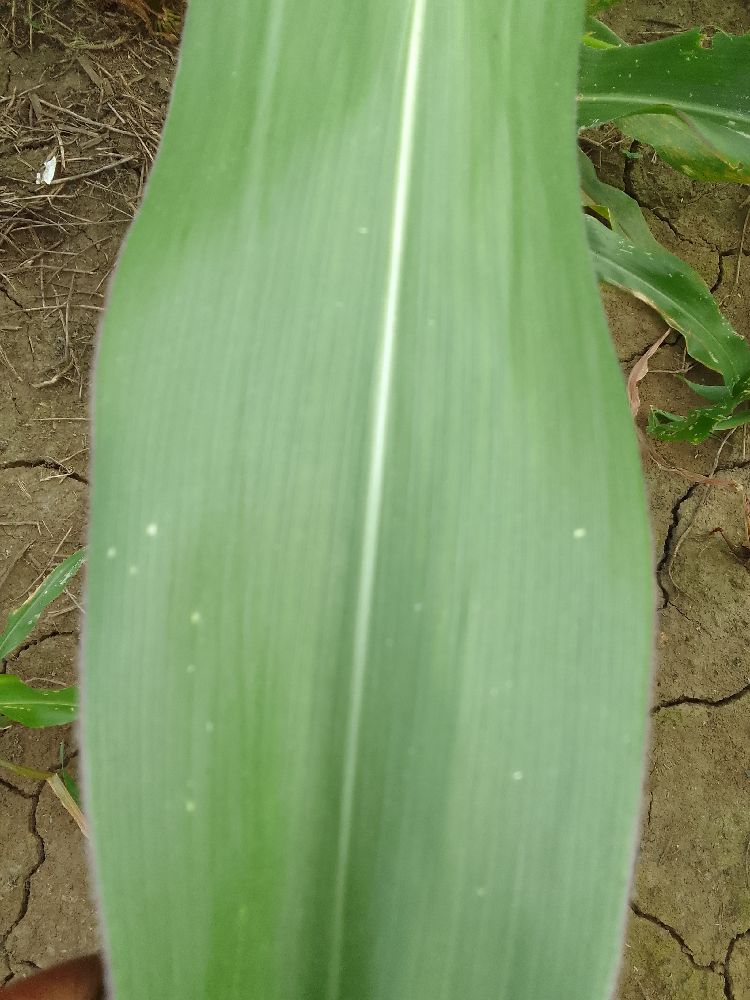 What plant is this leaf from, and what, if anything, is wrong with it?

maize, healthy
